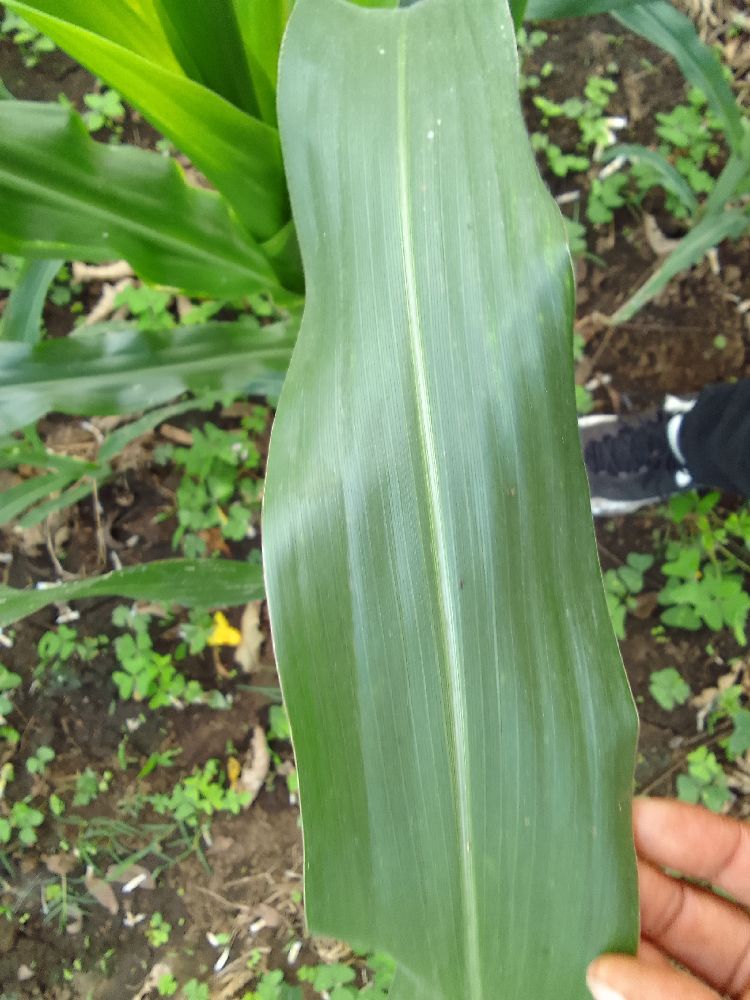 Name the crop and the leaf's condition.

maize, healthy
